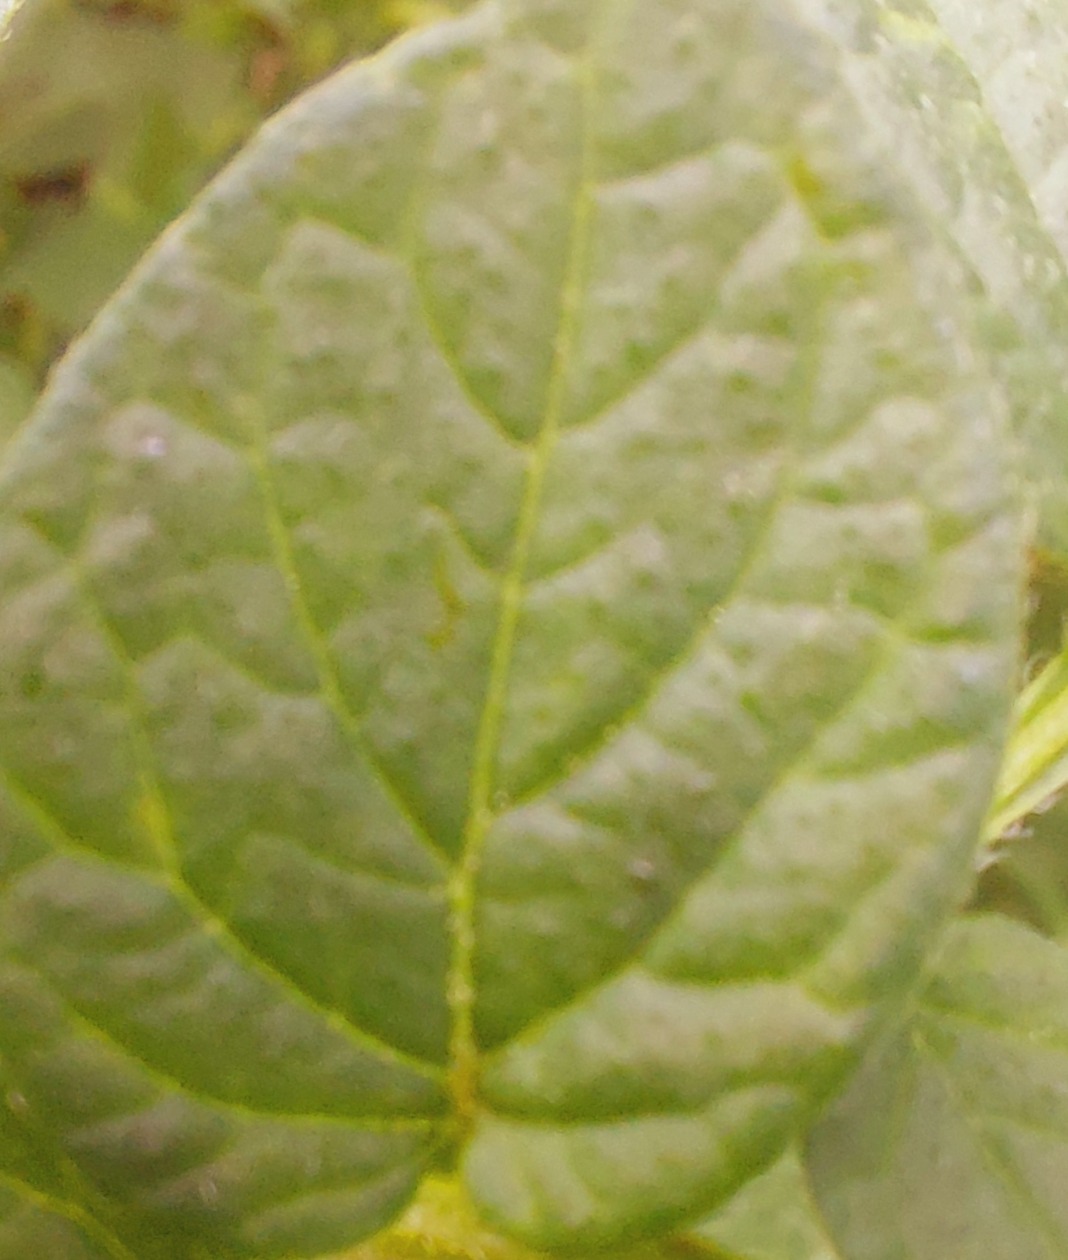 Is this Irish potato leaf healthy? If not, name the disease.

healthy
